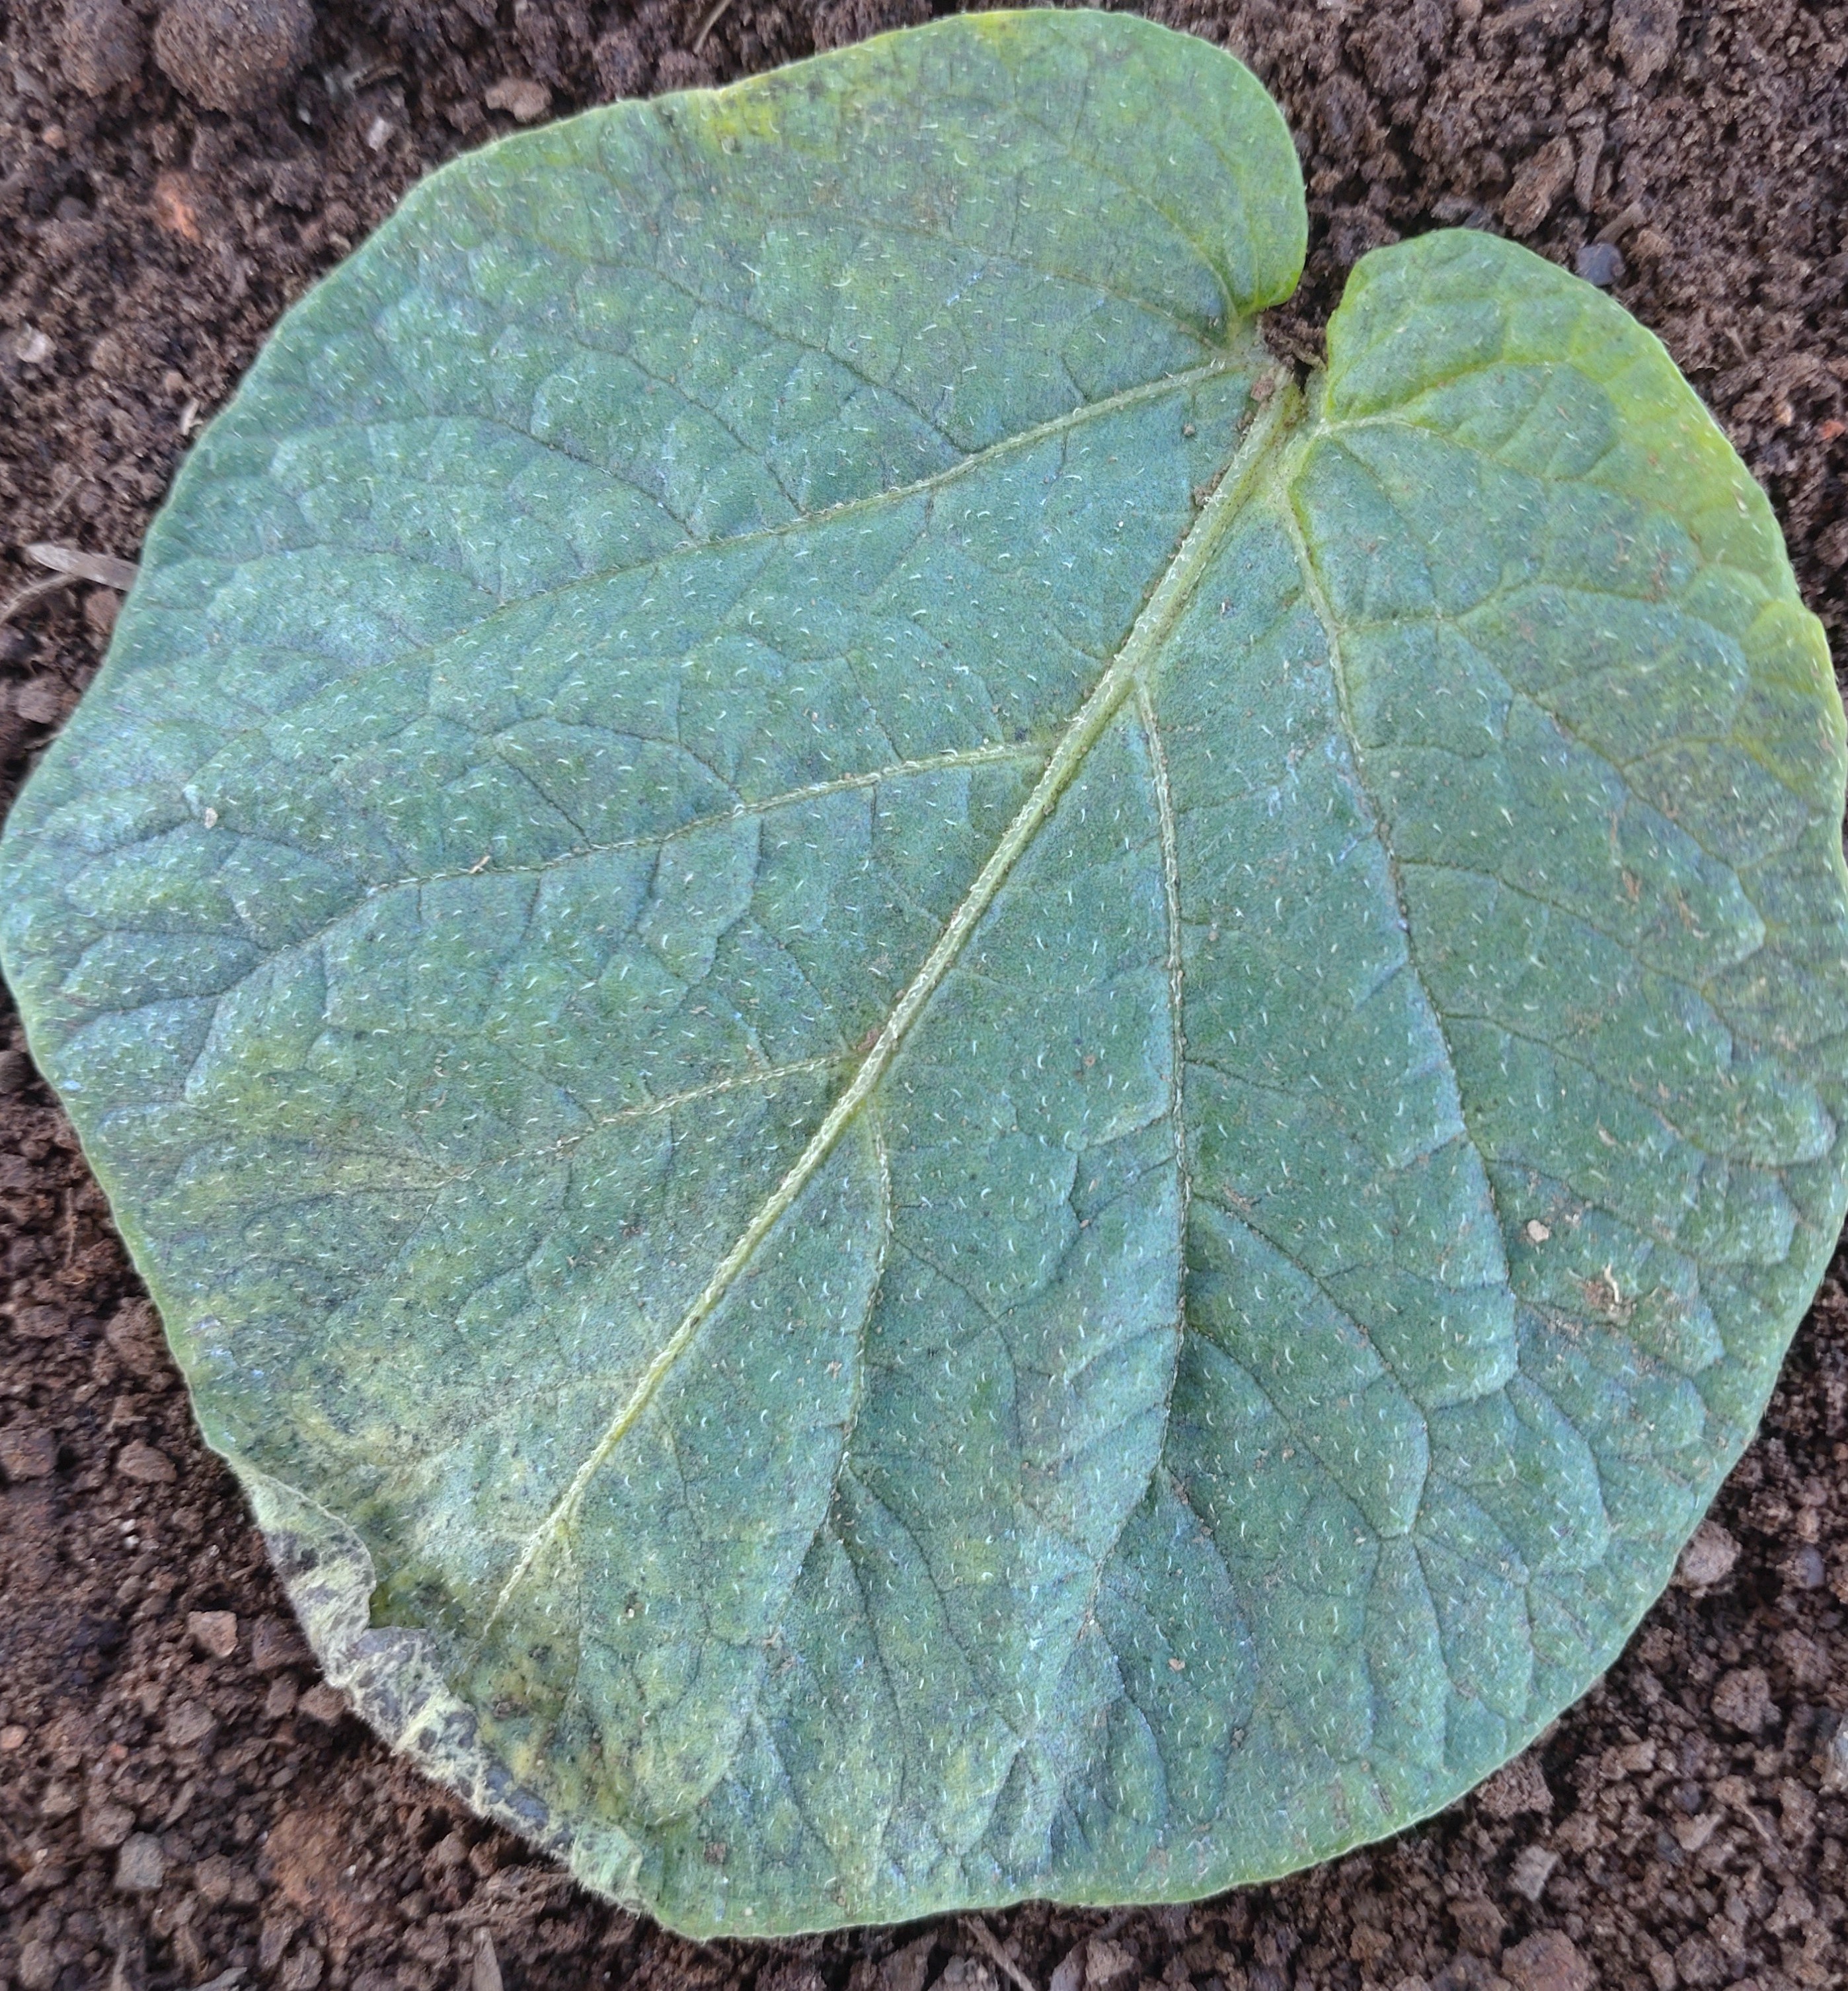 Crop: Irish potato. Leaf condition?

late blight
